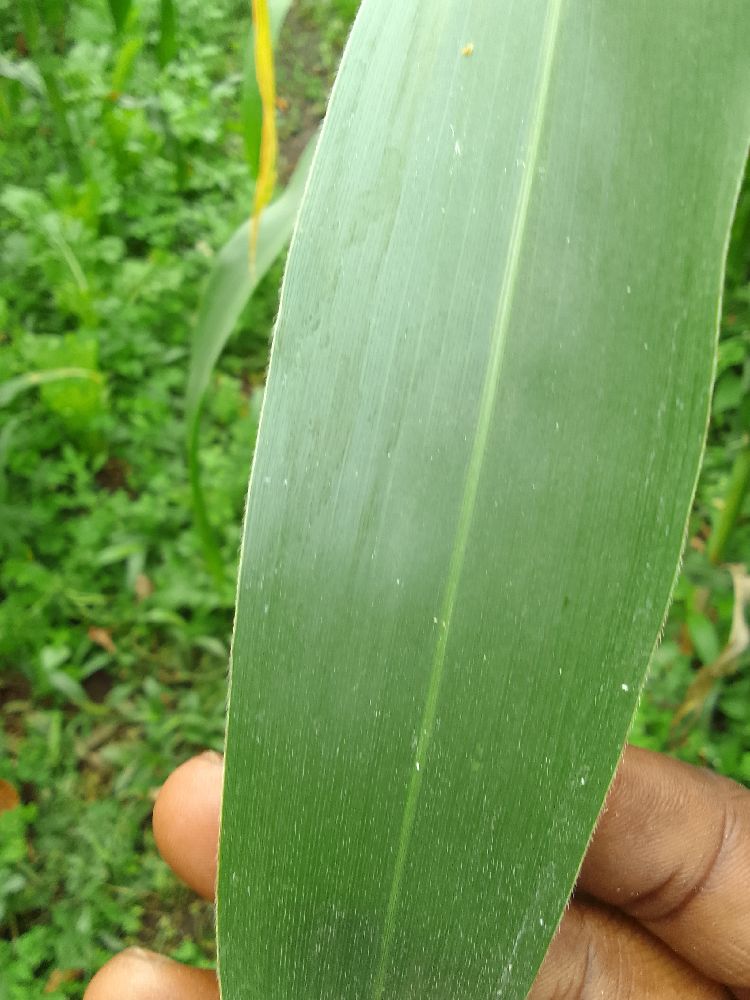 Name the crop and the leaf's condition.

maize, healthy
